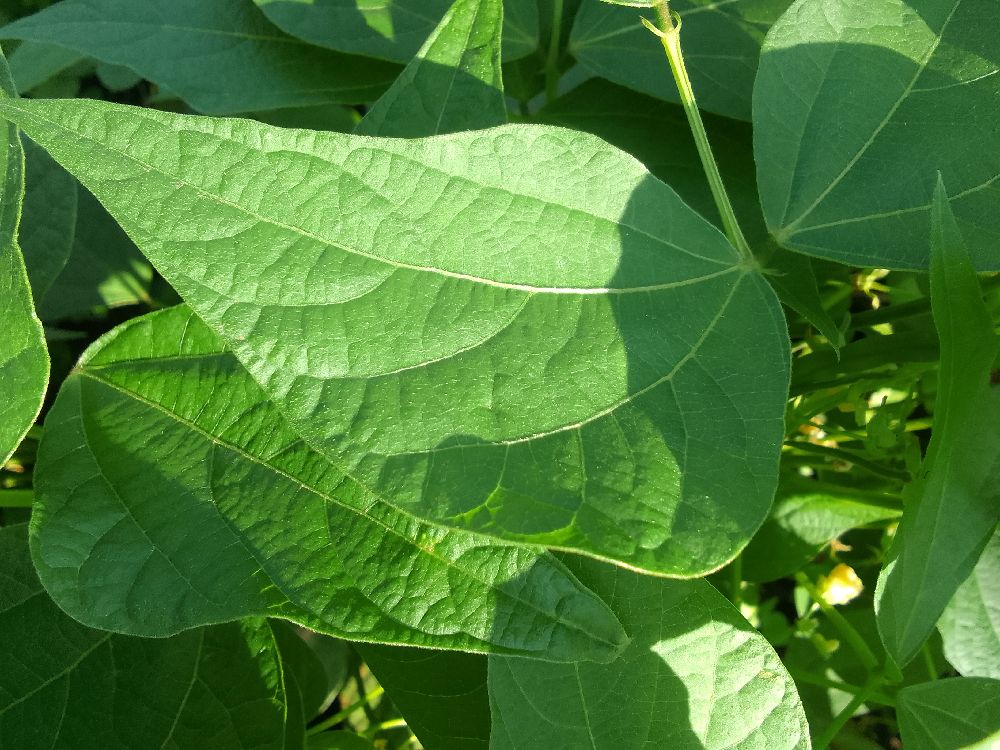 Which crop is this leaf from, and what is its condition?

common bean, healthy
